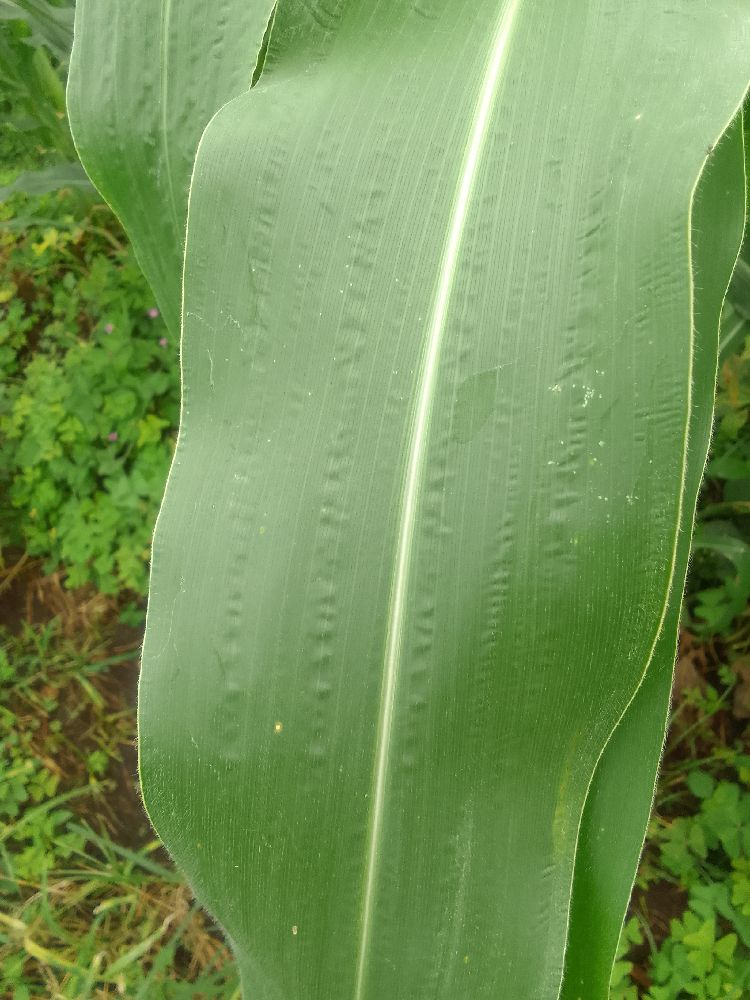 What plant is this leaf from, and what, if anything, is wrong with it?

maize, healthy
